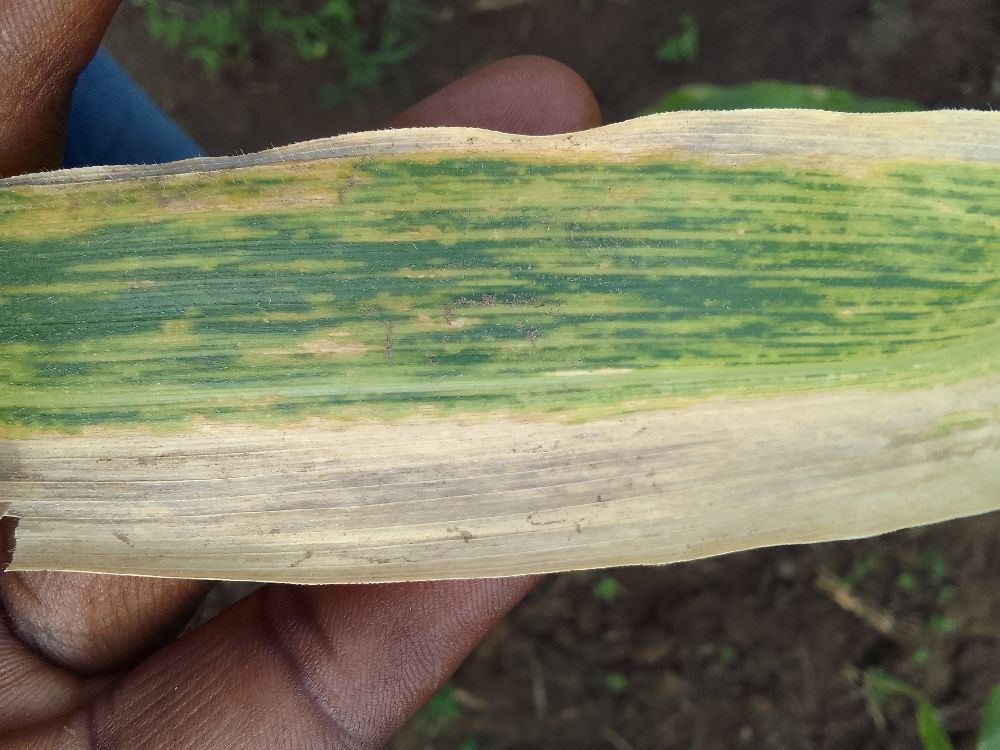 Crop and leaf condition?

maize, maize lethal necrosis
